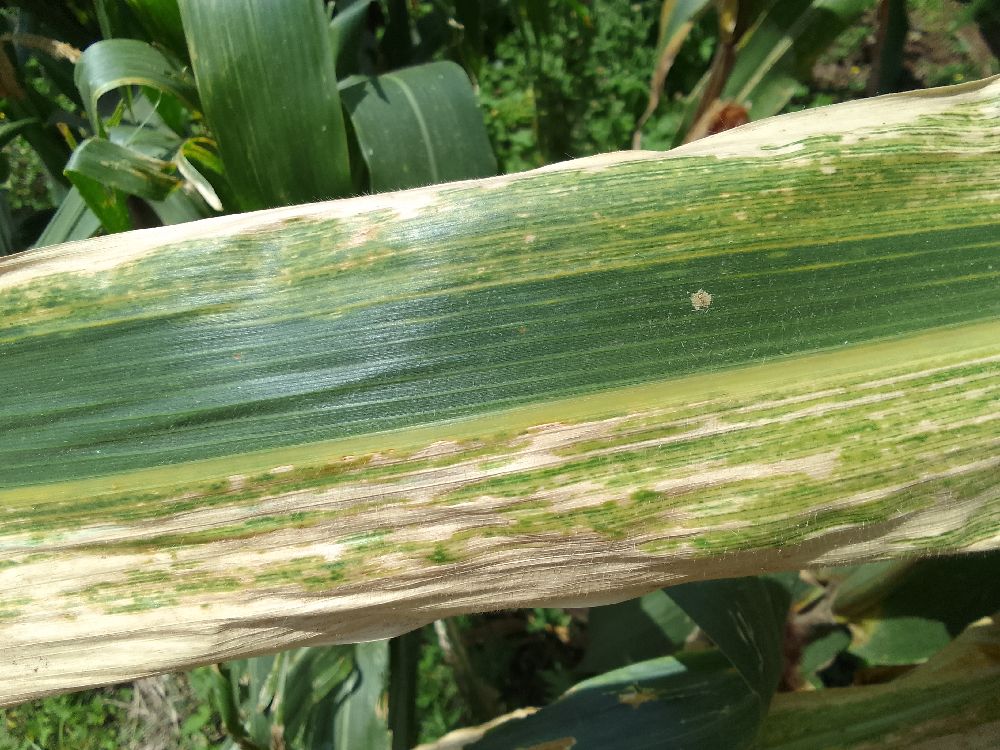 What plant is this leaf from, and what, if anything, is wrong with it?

maize, maize lethal necrosis
